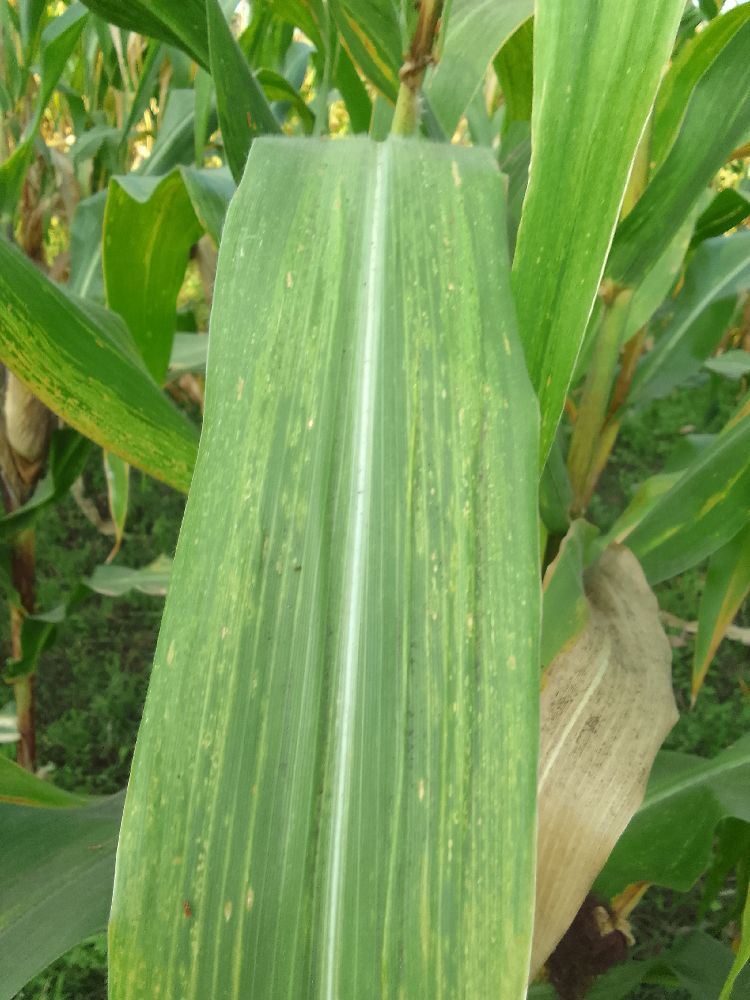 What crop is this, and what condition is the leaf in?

maize, maize lethal necrosis
